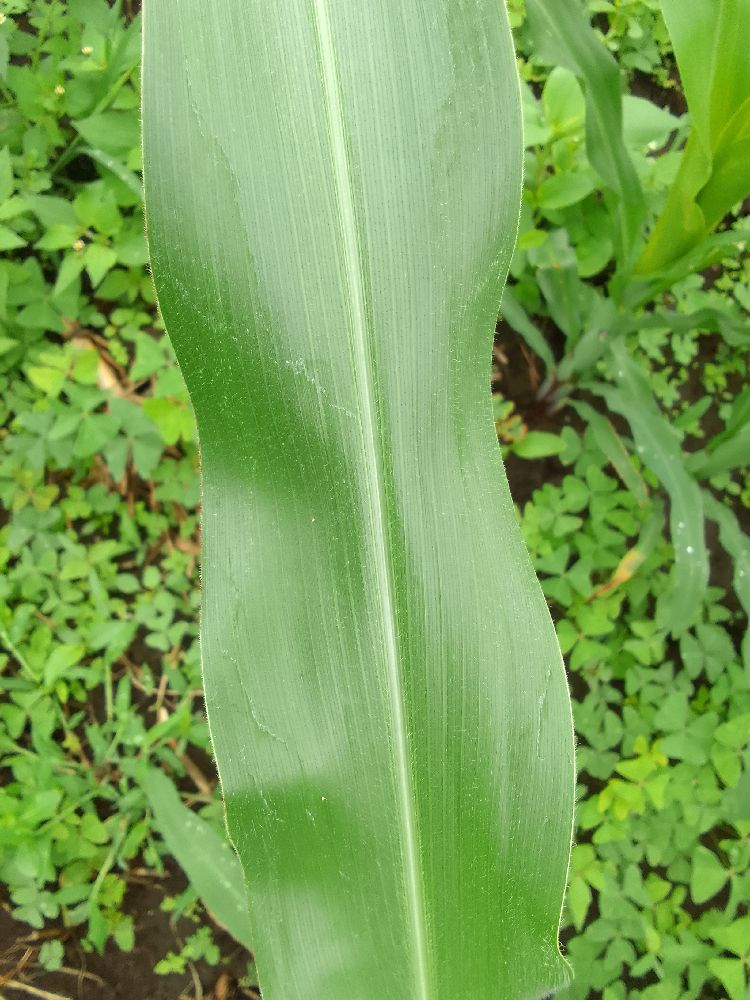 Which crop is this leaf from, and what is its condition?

maize, healthy
